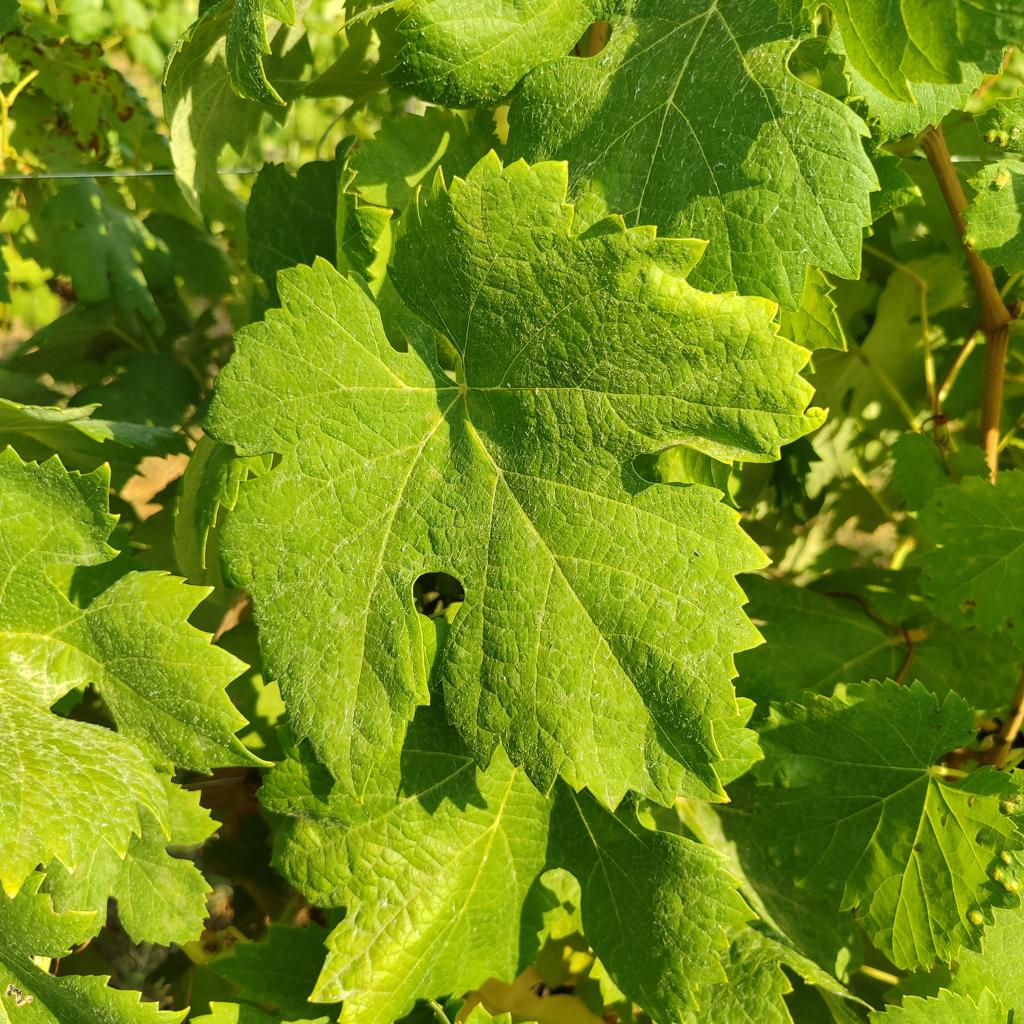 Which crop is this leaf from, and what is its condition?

grapevine, healthy
